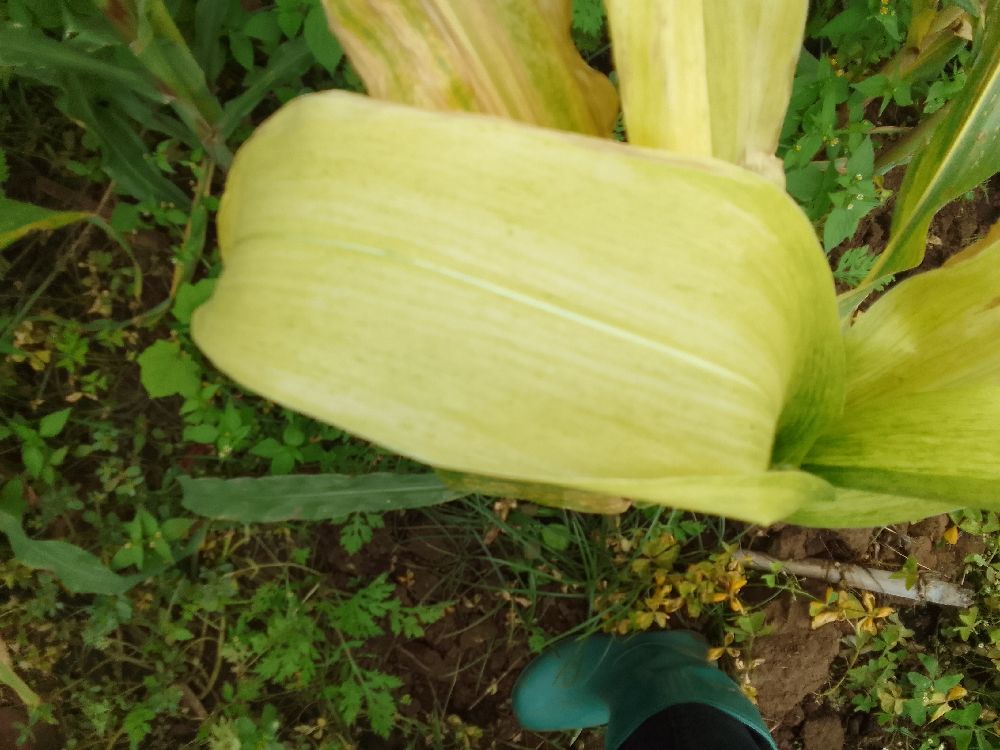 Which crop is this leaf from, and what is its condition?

maize, maize lethal necrosis
